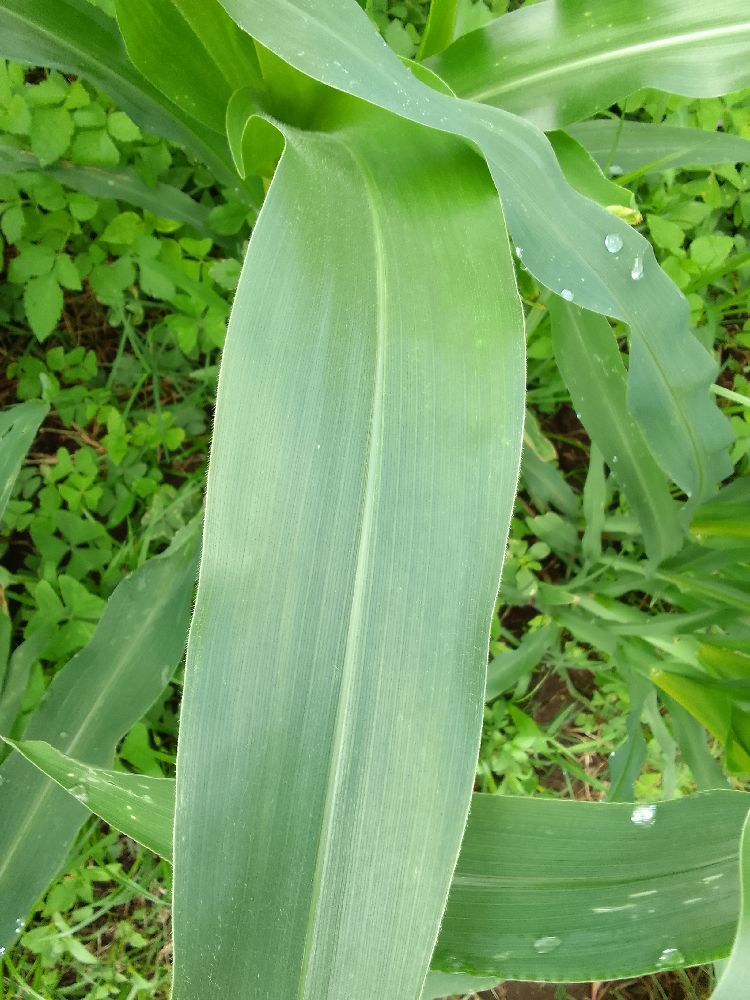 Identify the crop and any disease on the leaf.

maize, healthy
